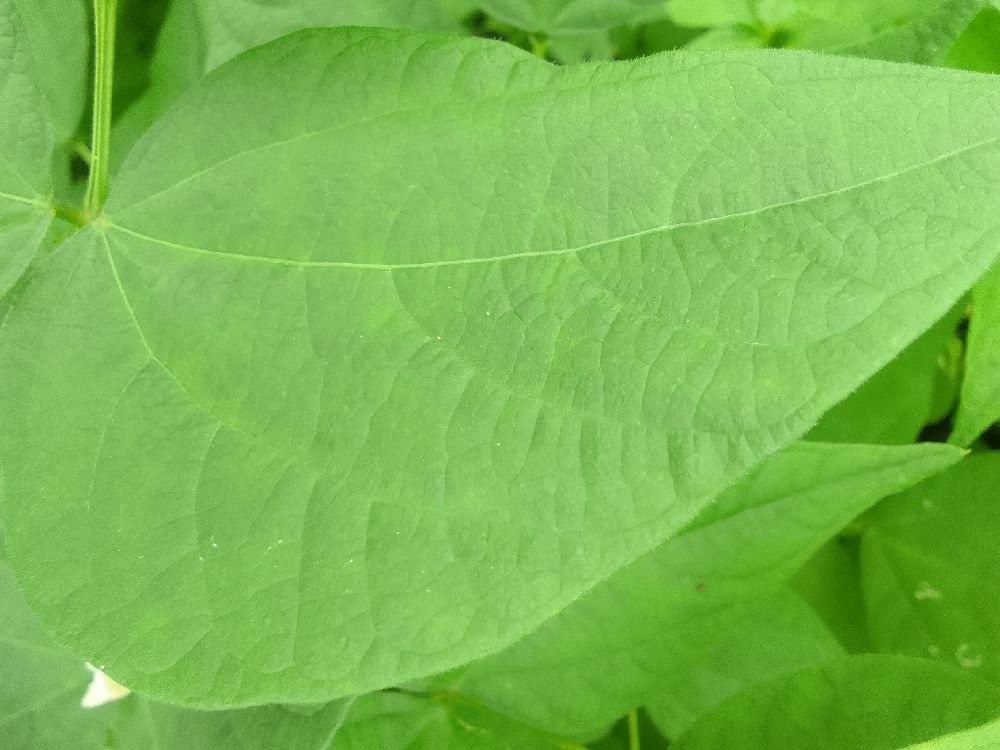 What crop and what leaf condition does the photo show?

common bean, healthy
